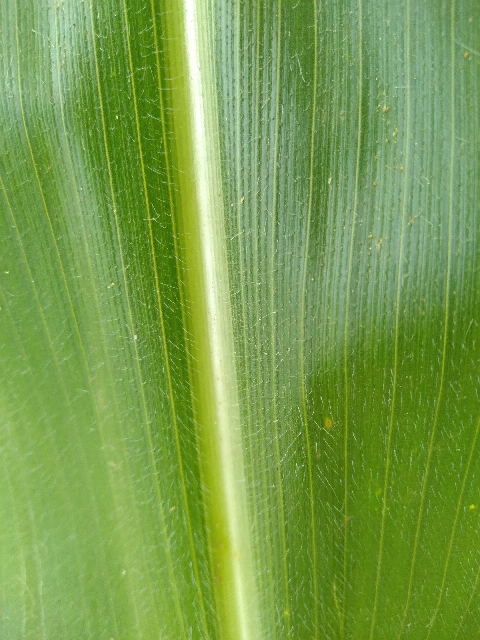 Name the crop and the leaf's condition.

maize, healthy
